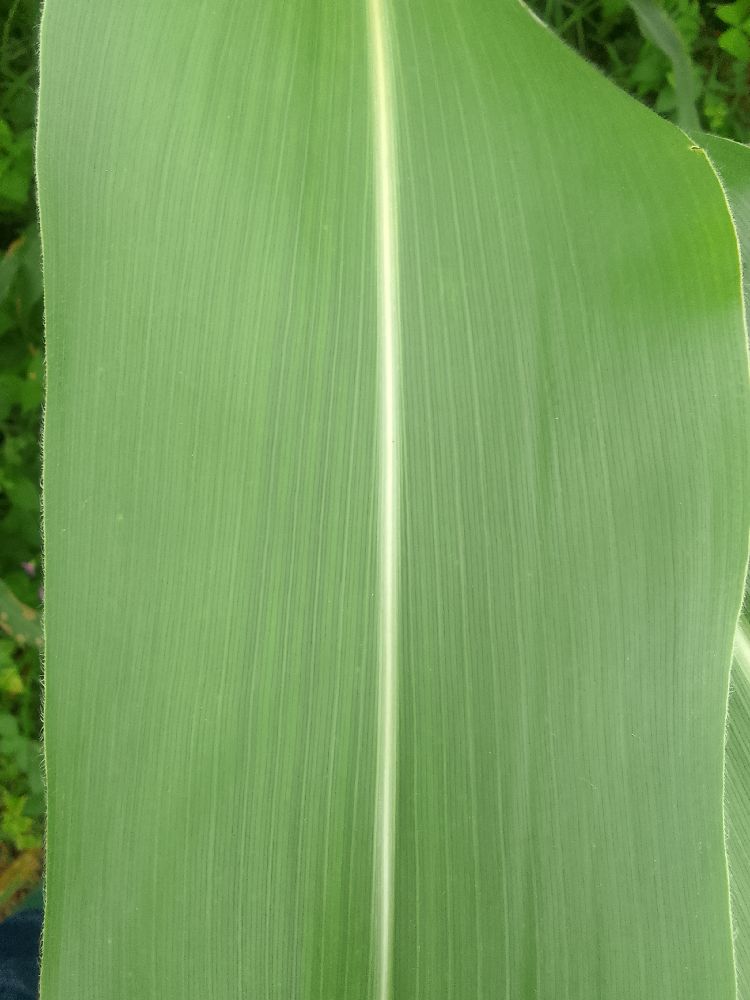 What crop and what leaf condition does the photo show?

maize, healthy
